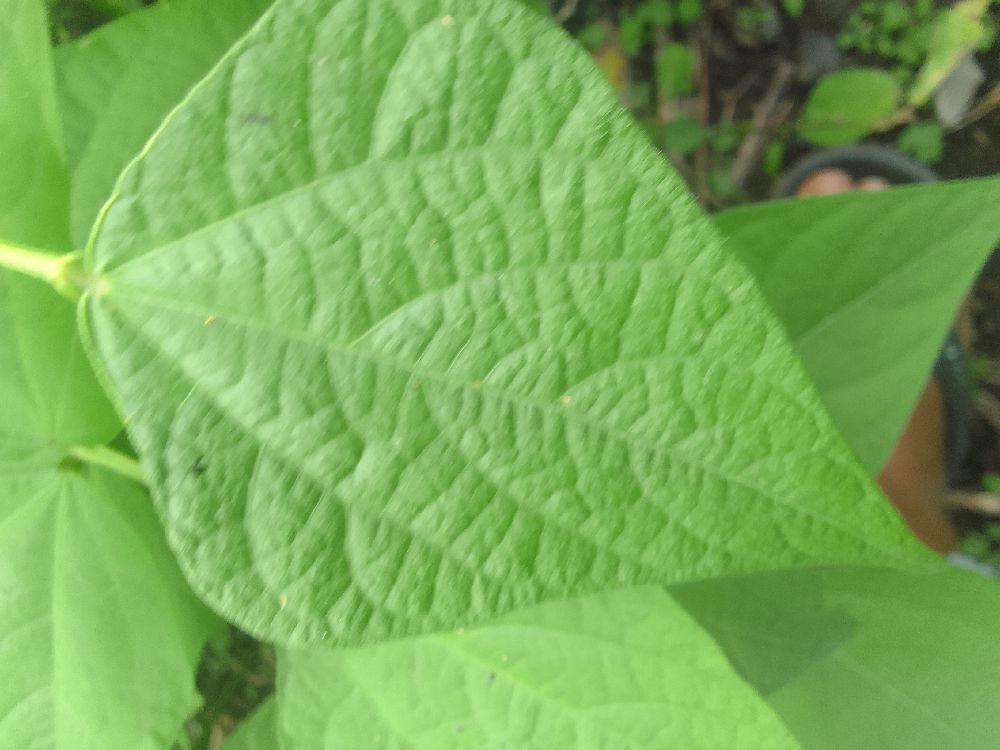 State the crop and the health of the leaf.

common bean, healthy
